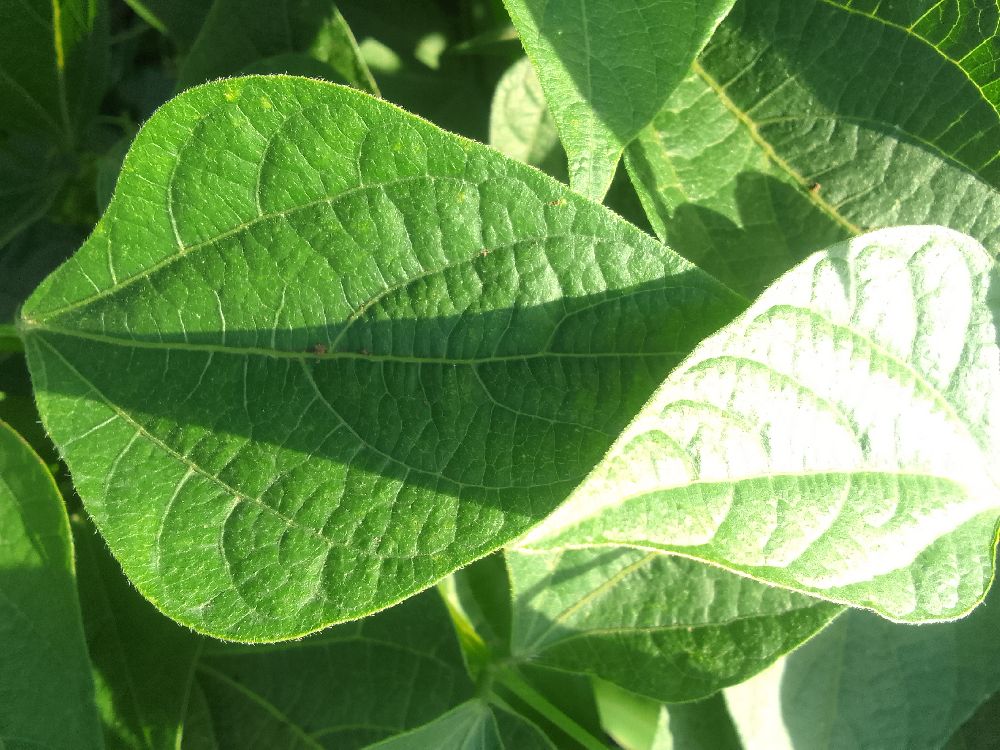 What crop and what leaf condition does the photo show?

common bean, healthy
